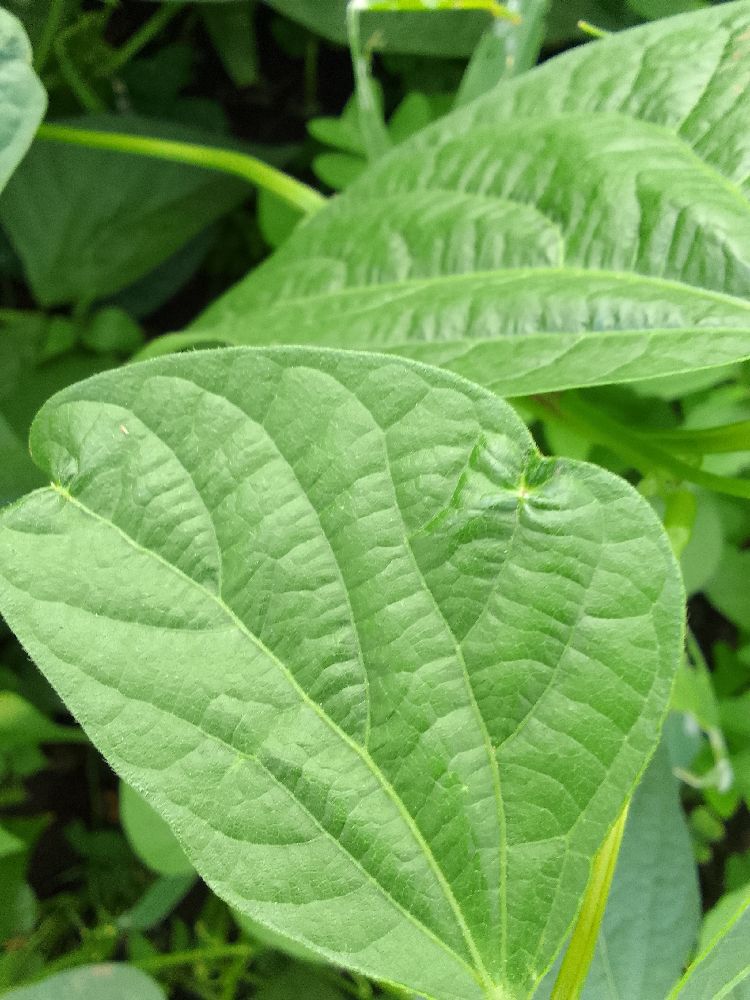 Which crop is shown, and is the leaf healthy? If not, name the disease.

common bean, healthy
